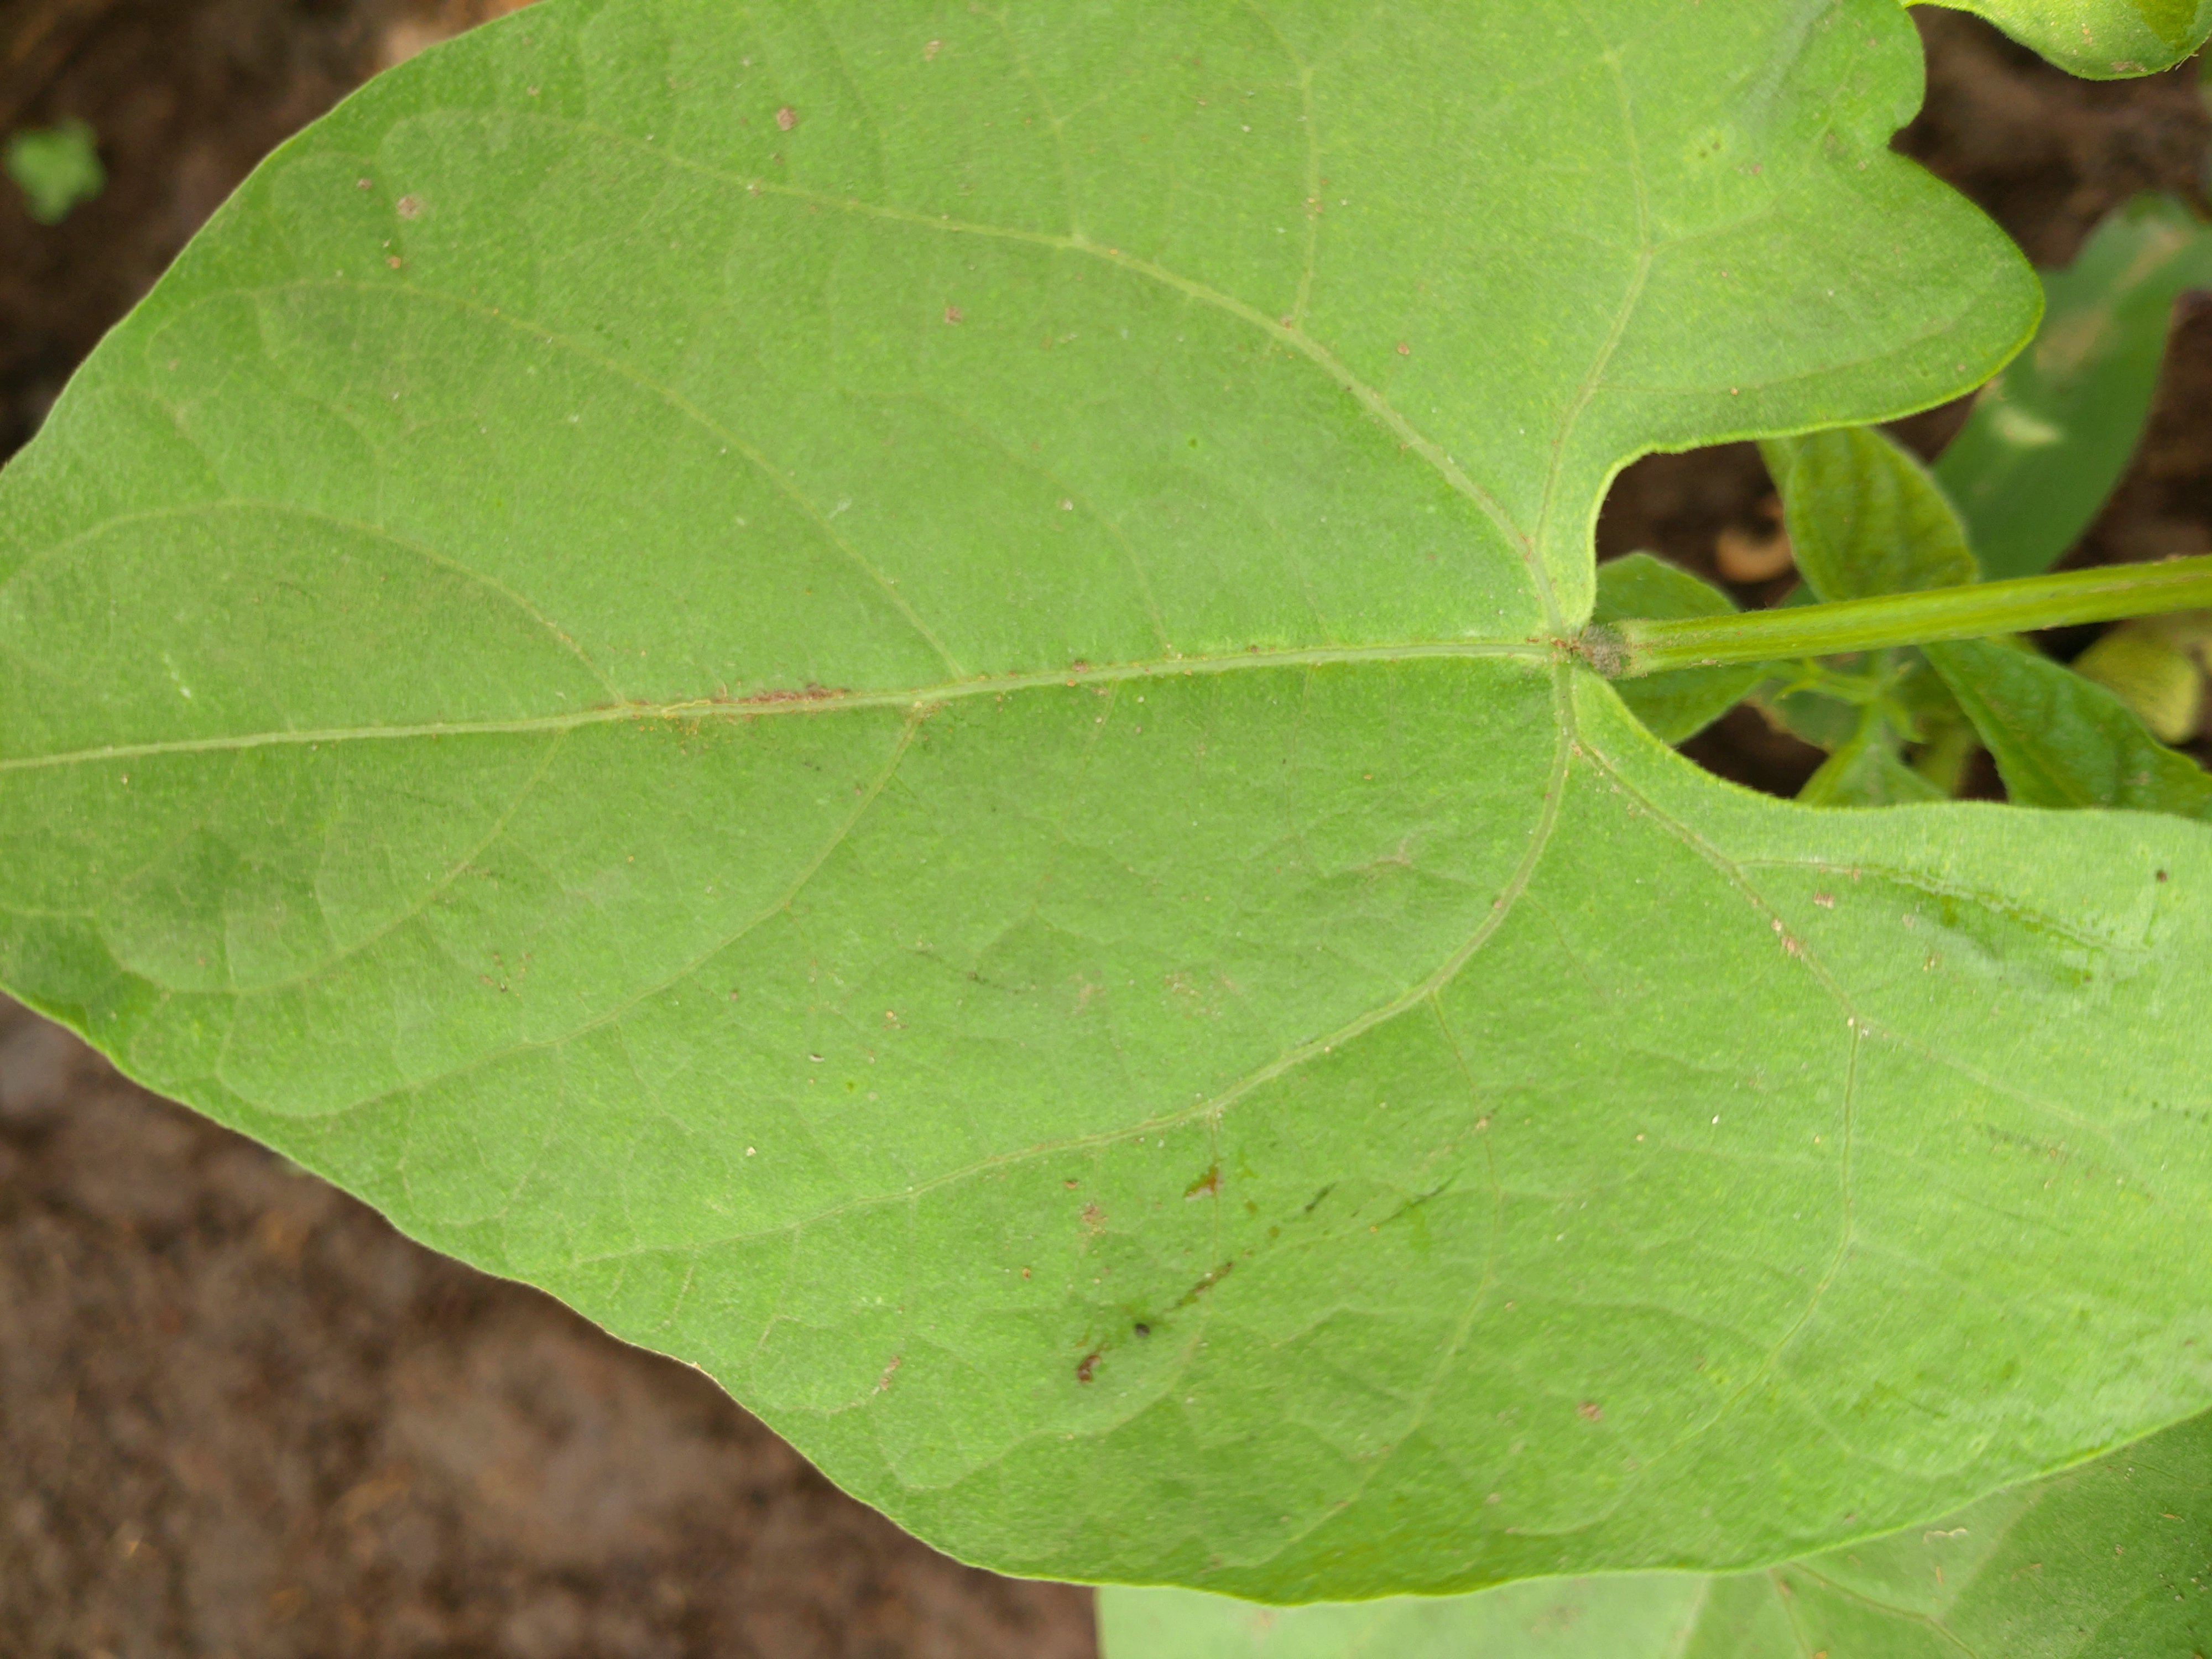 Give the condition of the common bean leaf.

healthy
